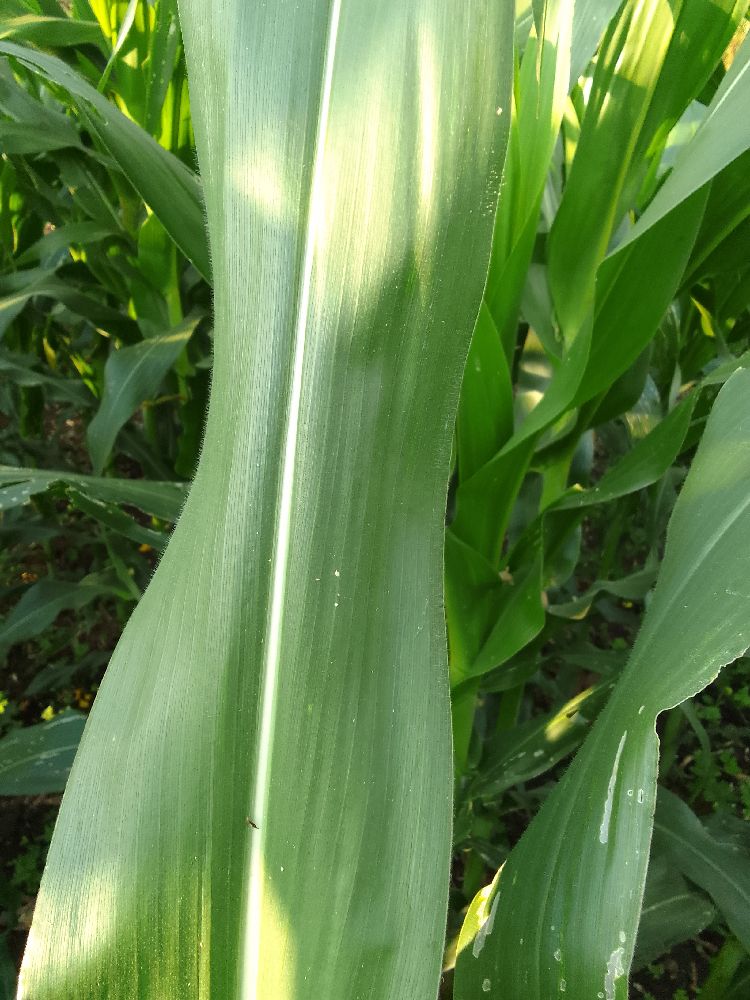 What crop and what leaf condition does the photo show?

maize, healthy
